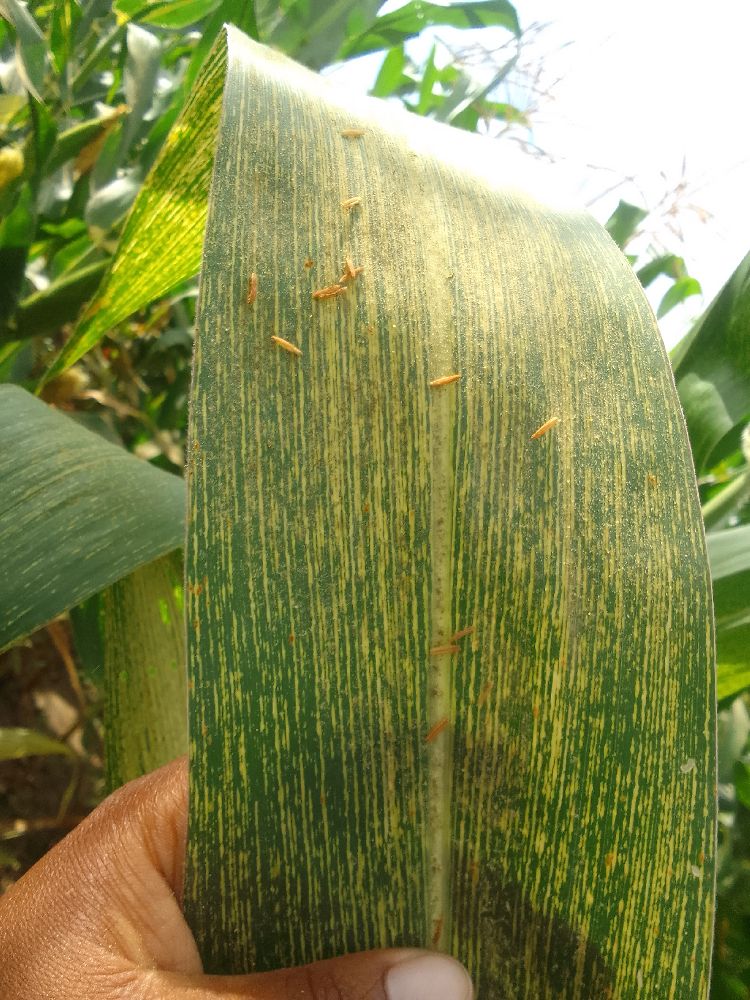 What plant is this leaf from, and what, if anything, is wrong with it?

maize, maize streak virus
